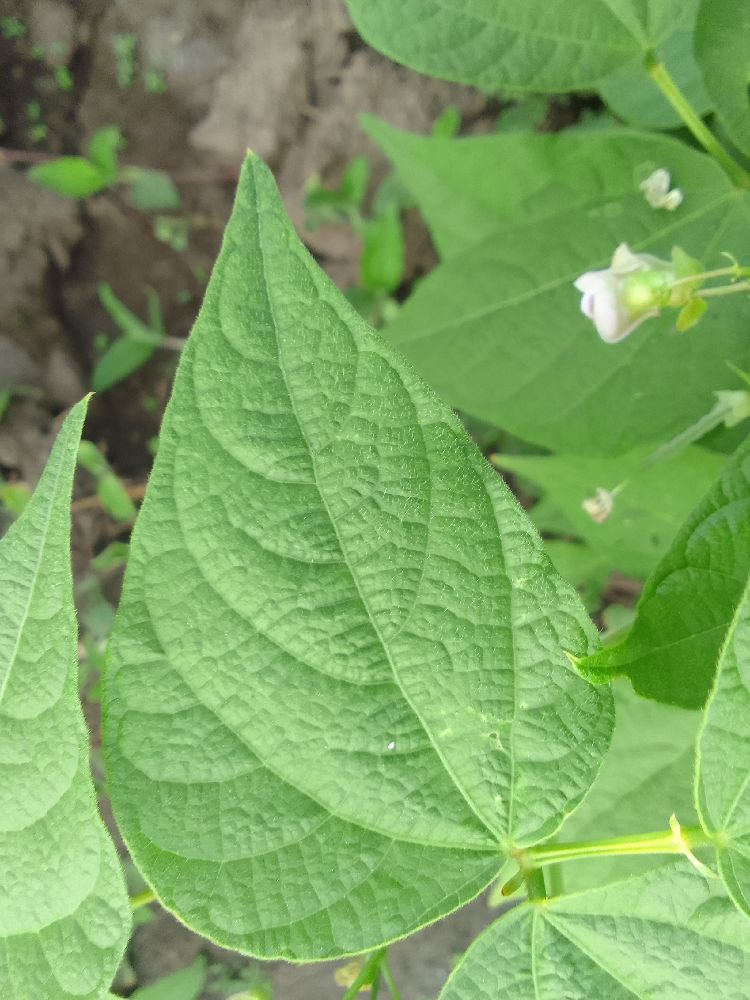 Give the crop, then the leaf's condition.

common bean, healthy
